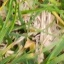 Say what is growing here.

grass
